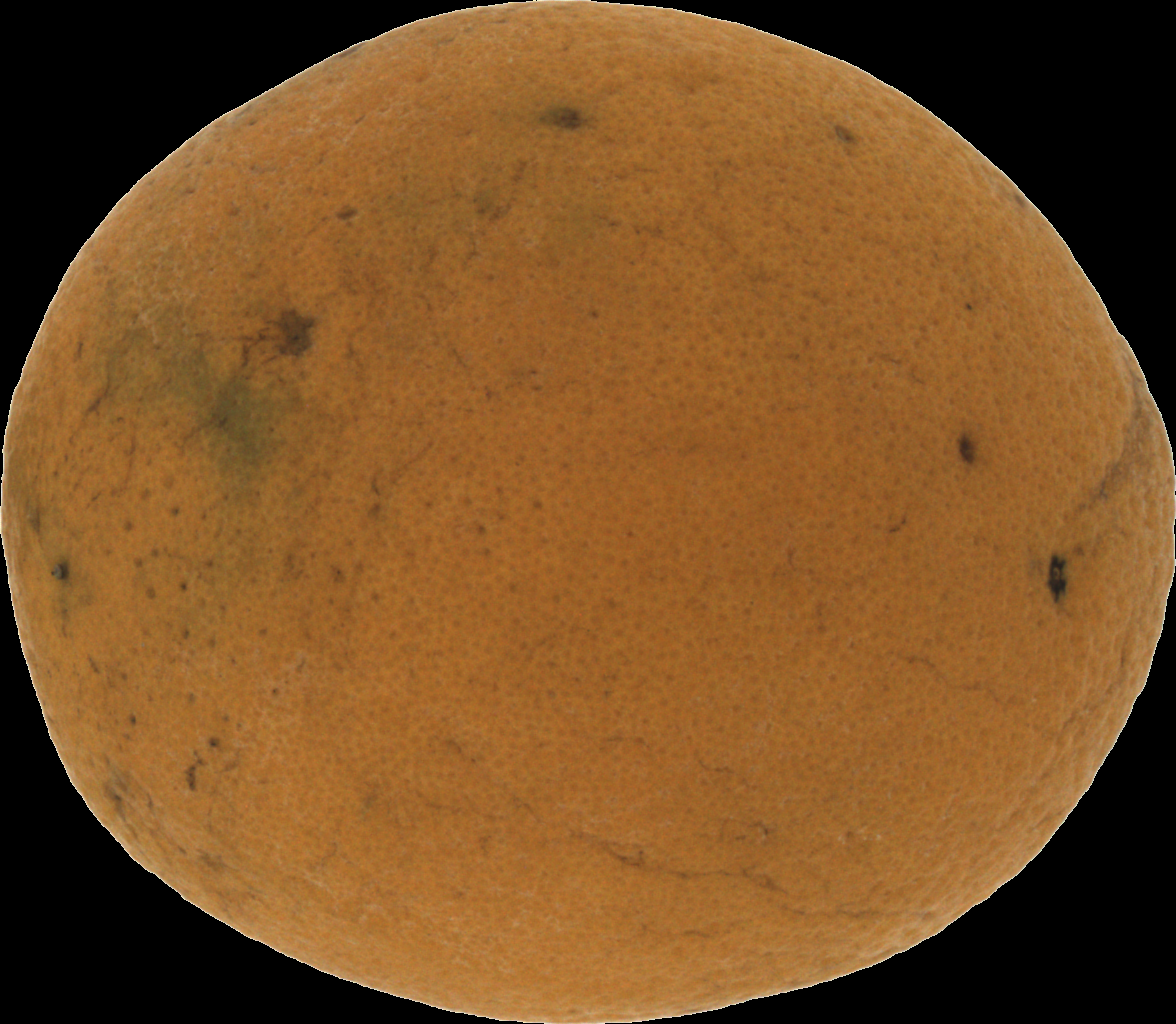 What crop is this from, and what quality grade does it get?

orange, bad
